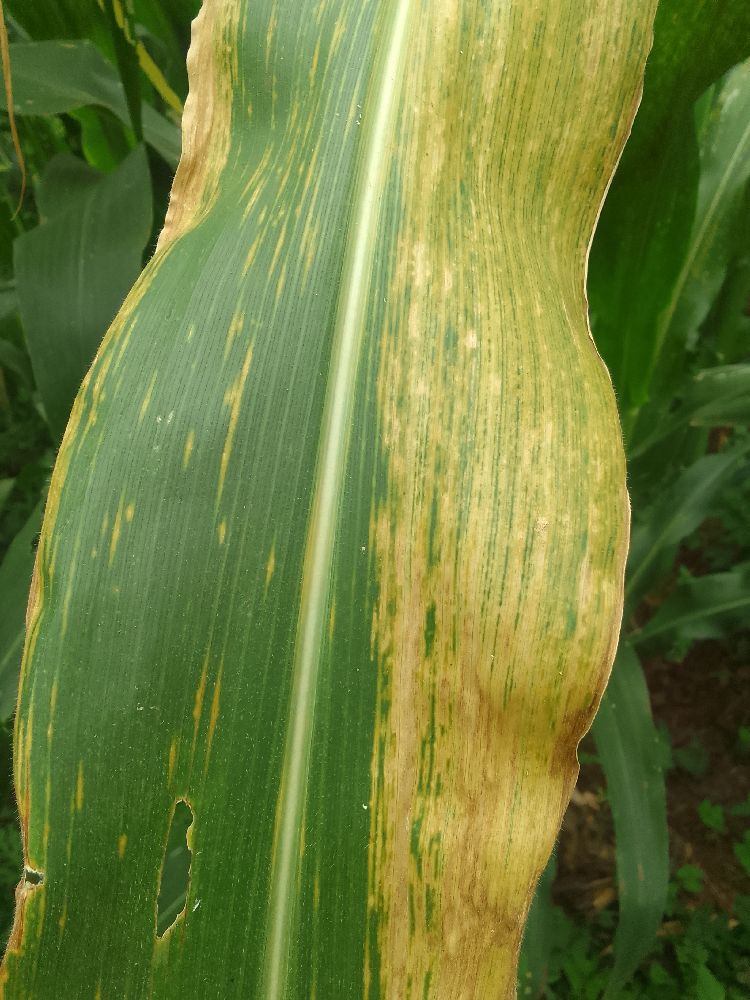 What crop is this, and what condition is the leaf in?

maize, maize lethal necrosis
